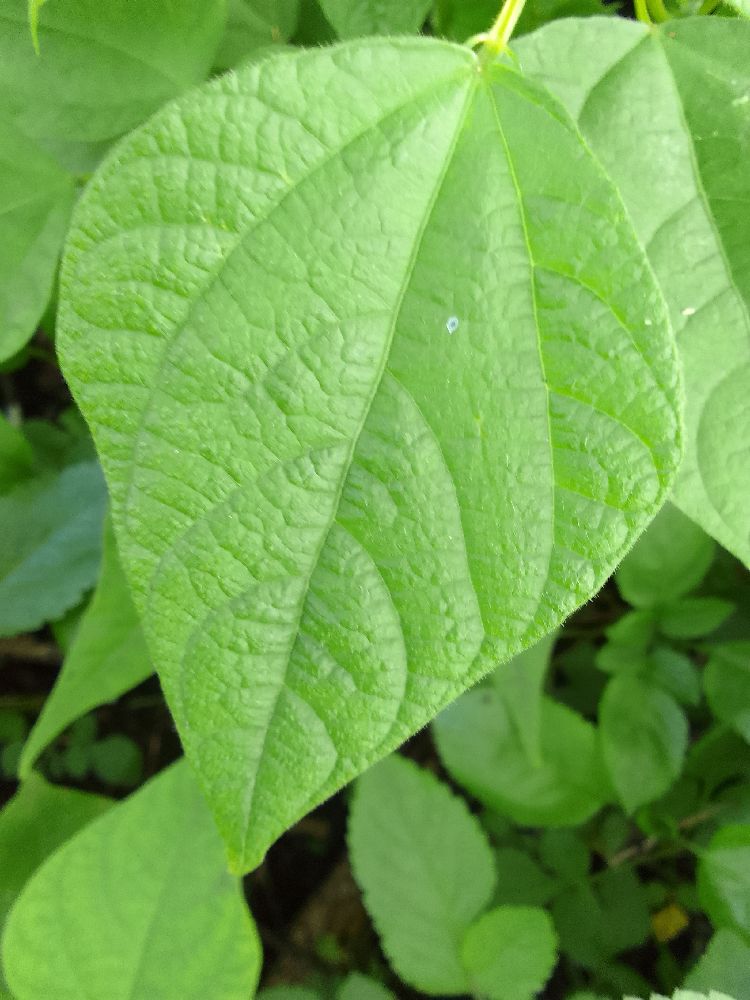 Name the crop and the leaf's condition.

common bean, healthy
